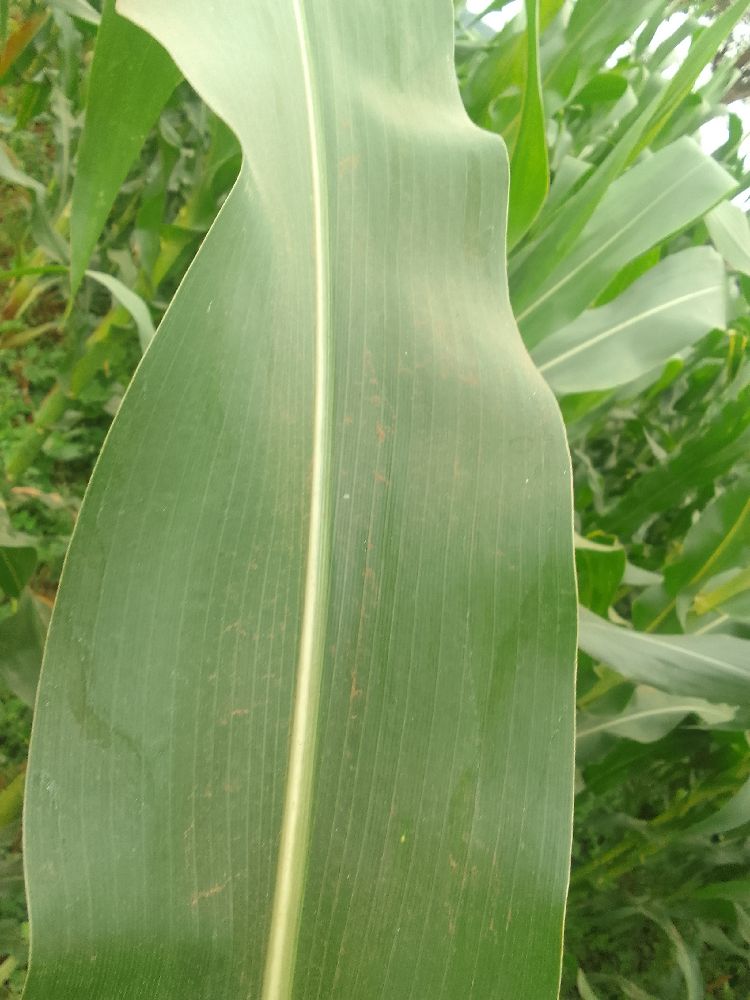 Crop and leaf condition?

maize, healthy
